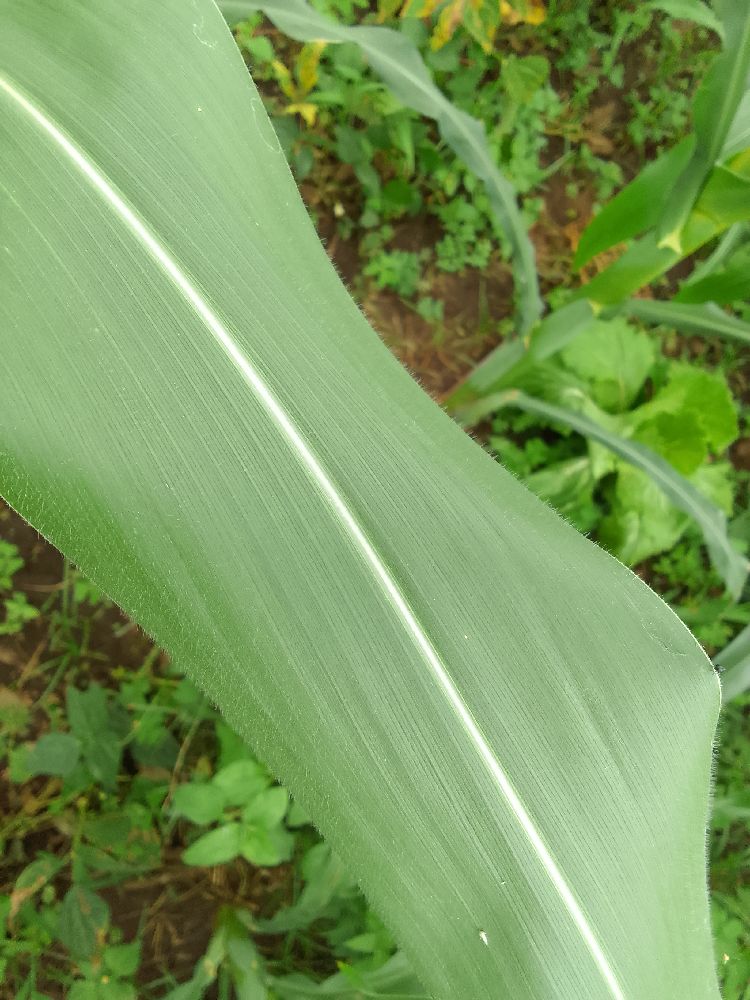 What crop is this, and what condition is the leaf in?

maize, healthy
